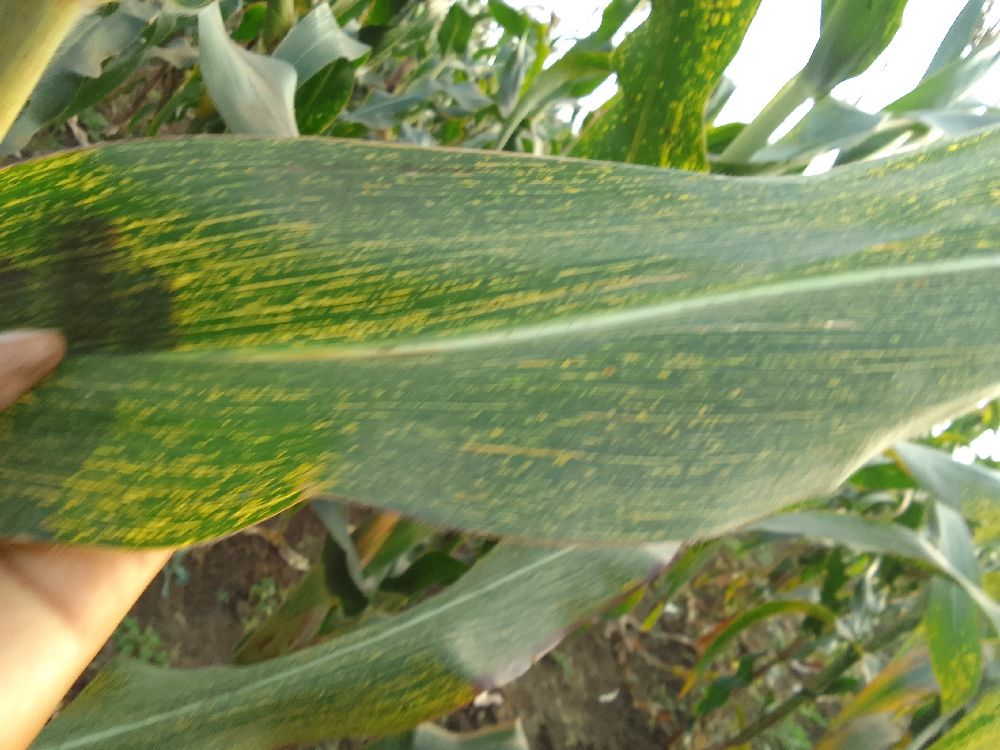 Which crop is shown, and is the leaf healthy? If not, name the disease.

maize, maize streak virus
